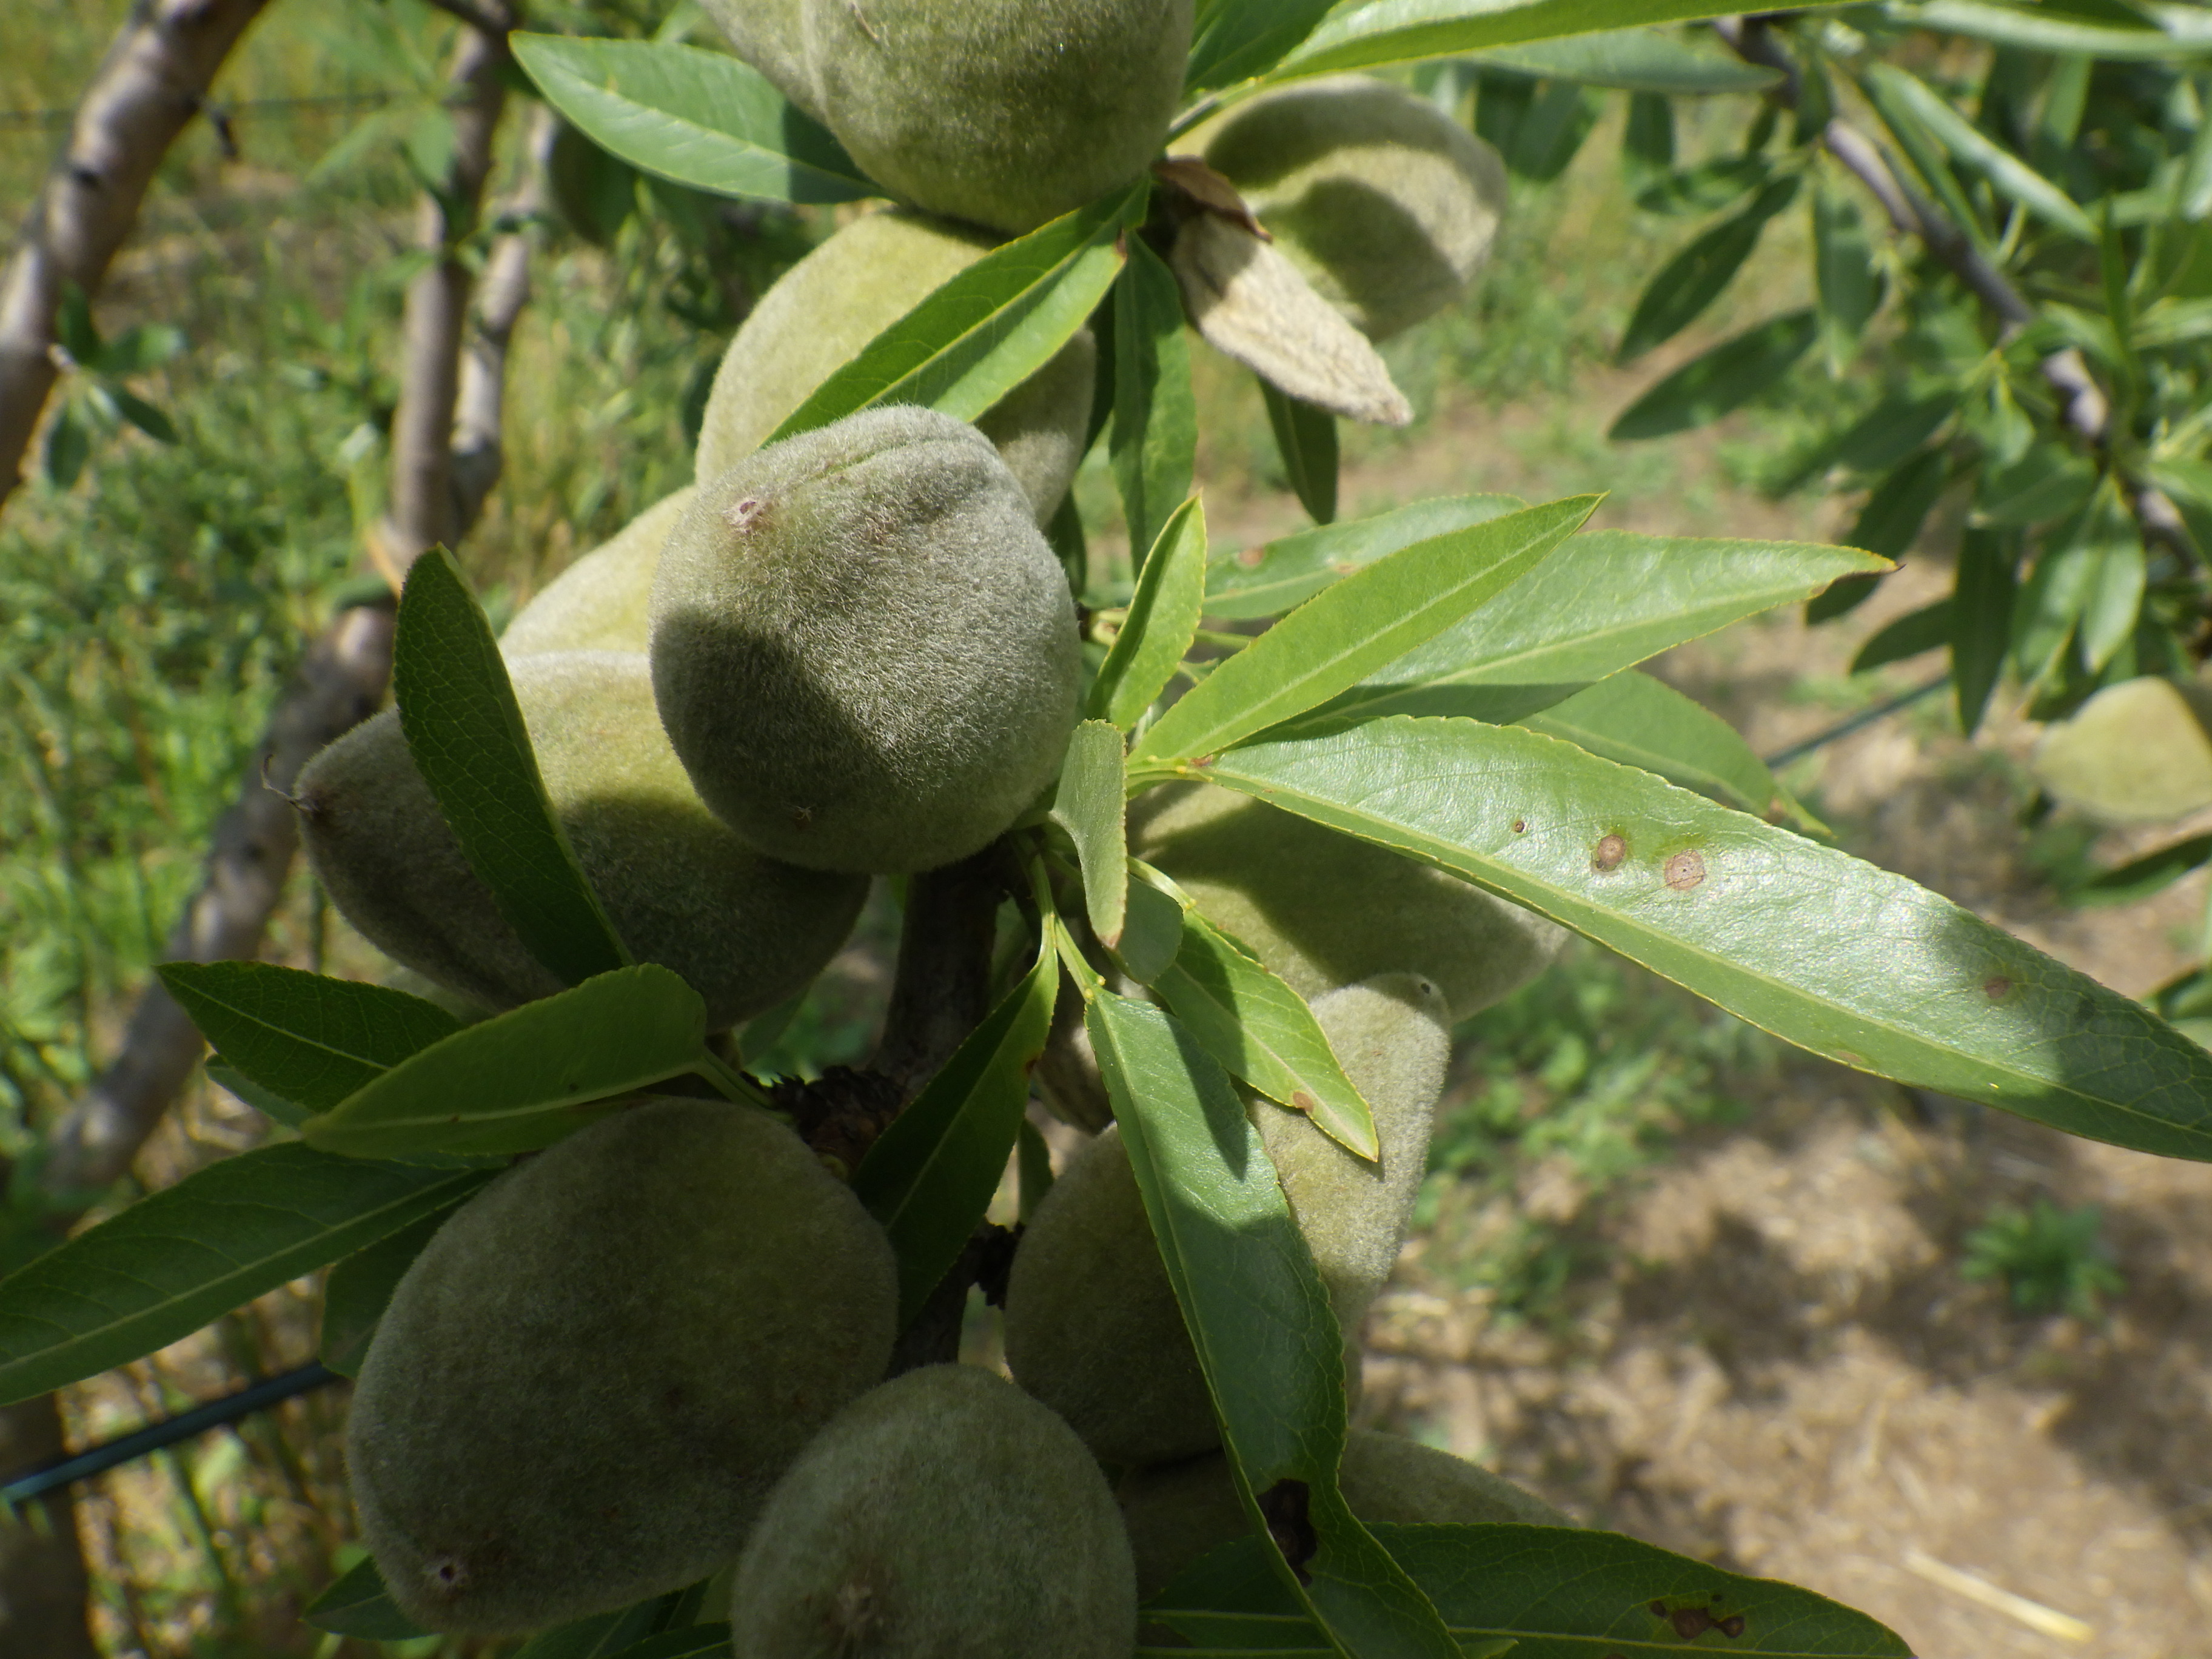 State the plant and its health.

almond, shot hole disease
